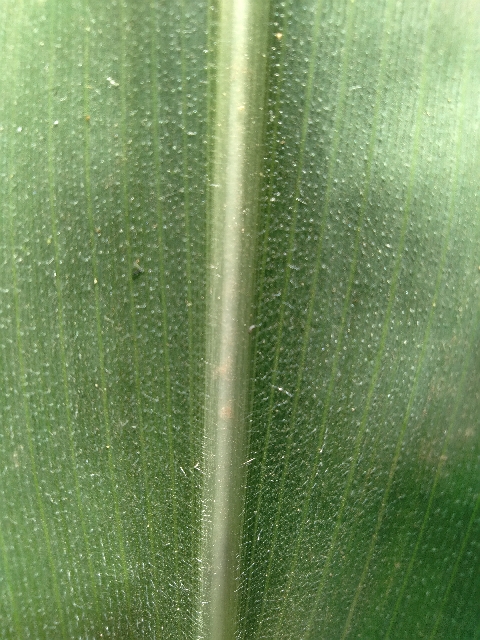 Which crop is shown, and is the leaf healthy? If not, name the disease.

maize, healthy
